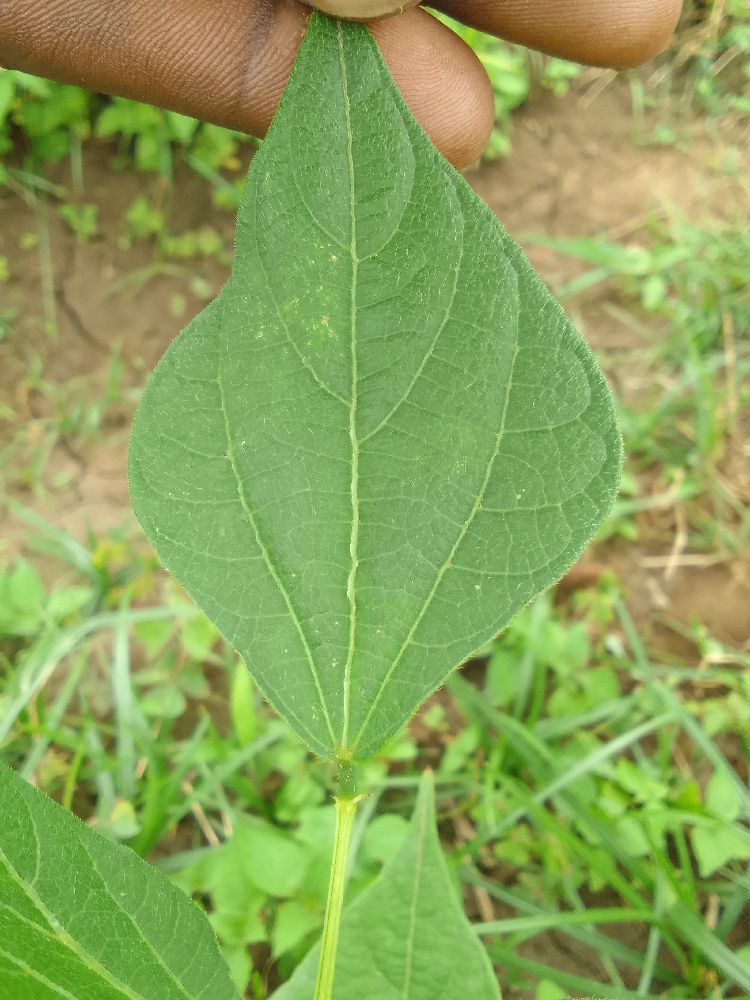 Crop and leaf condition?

common bean, healthy
